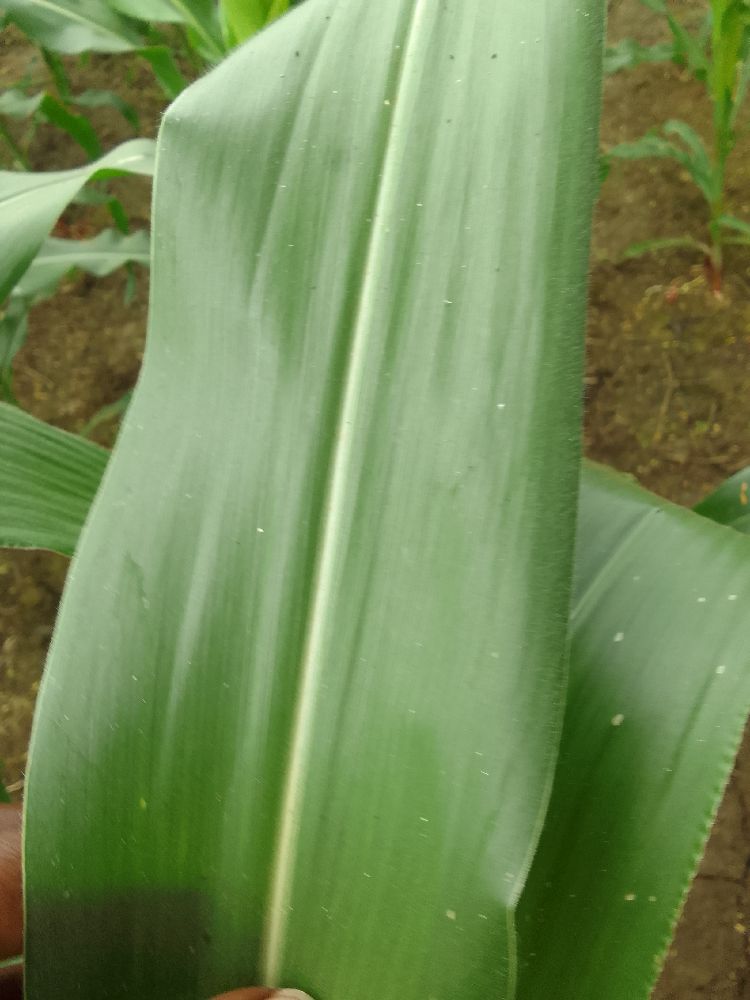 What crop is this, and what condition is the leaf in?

maize, healthy
